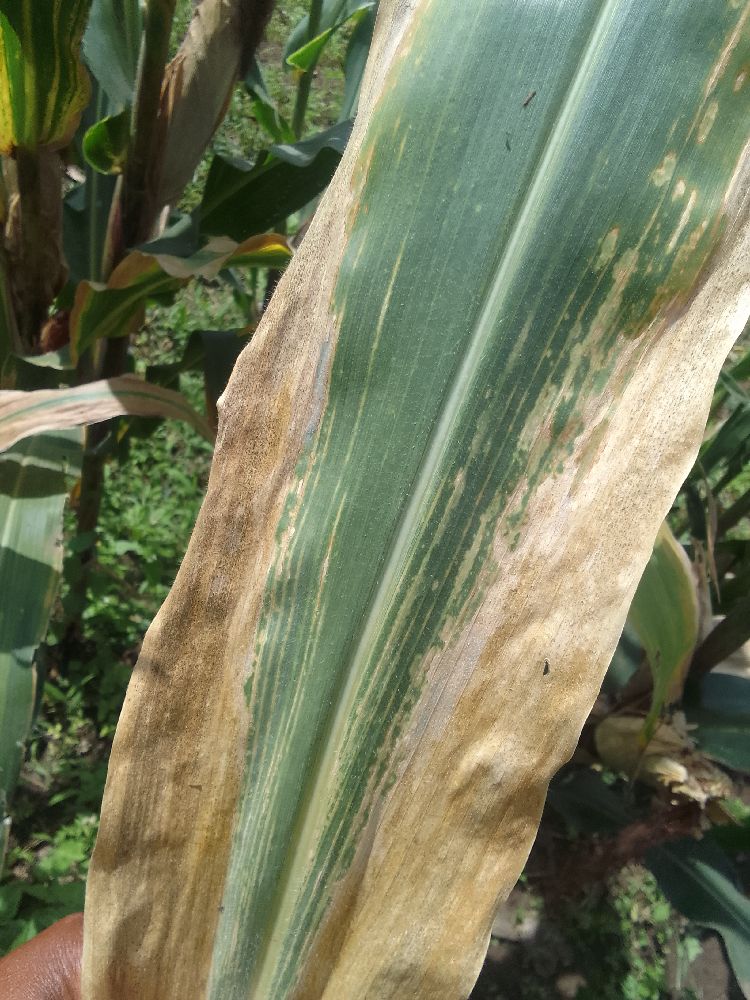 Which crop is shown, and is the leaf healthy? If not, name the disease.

maize, maize lethal necrosis
